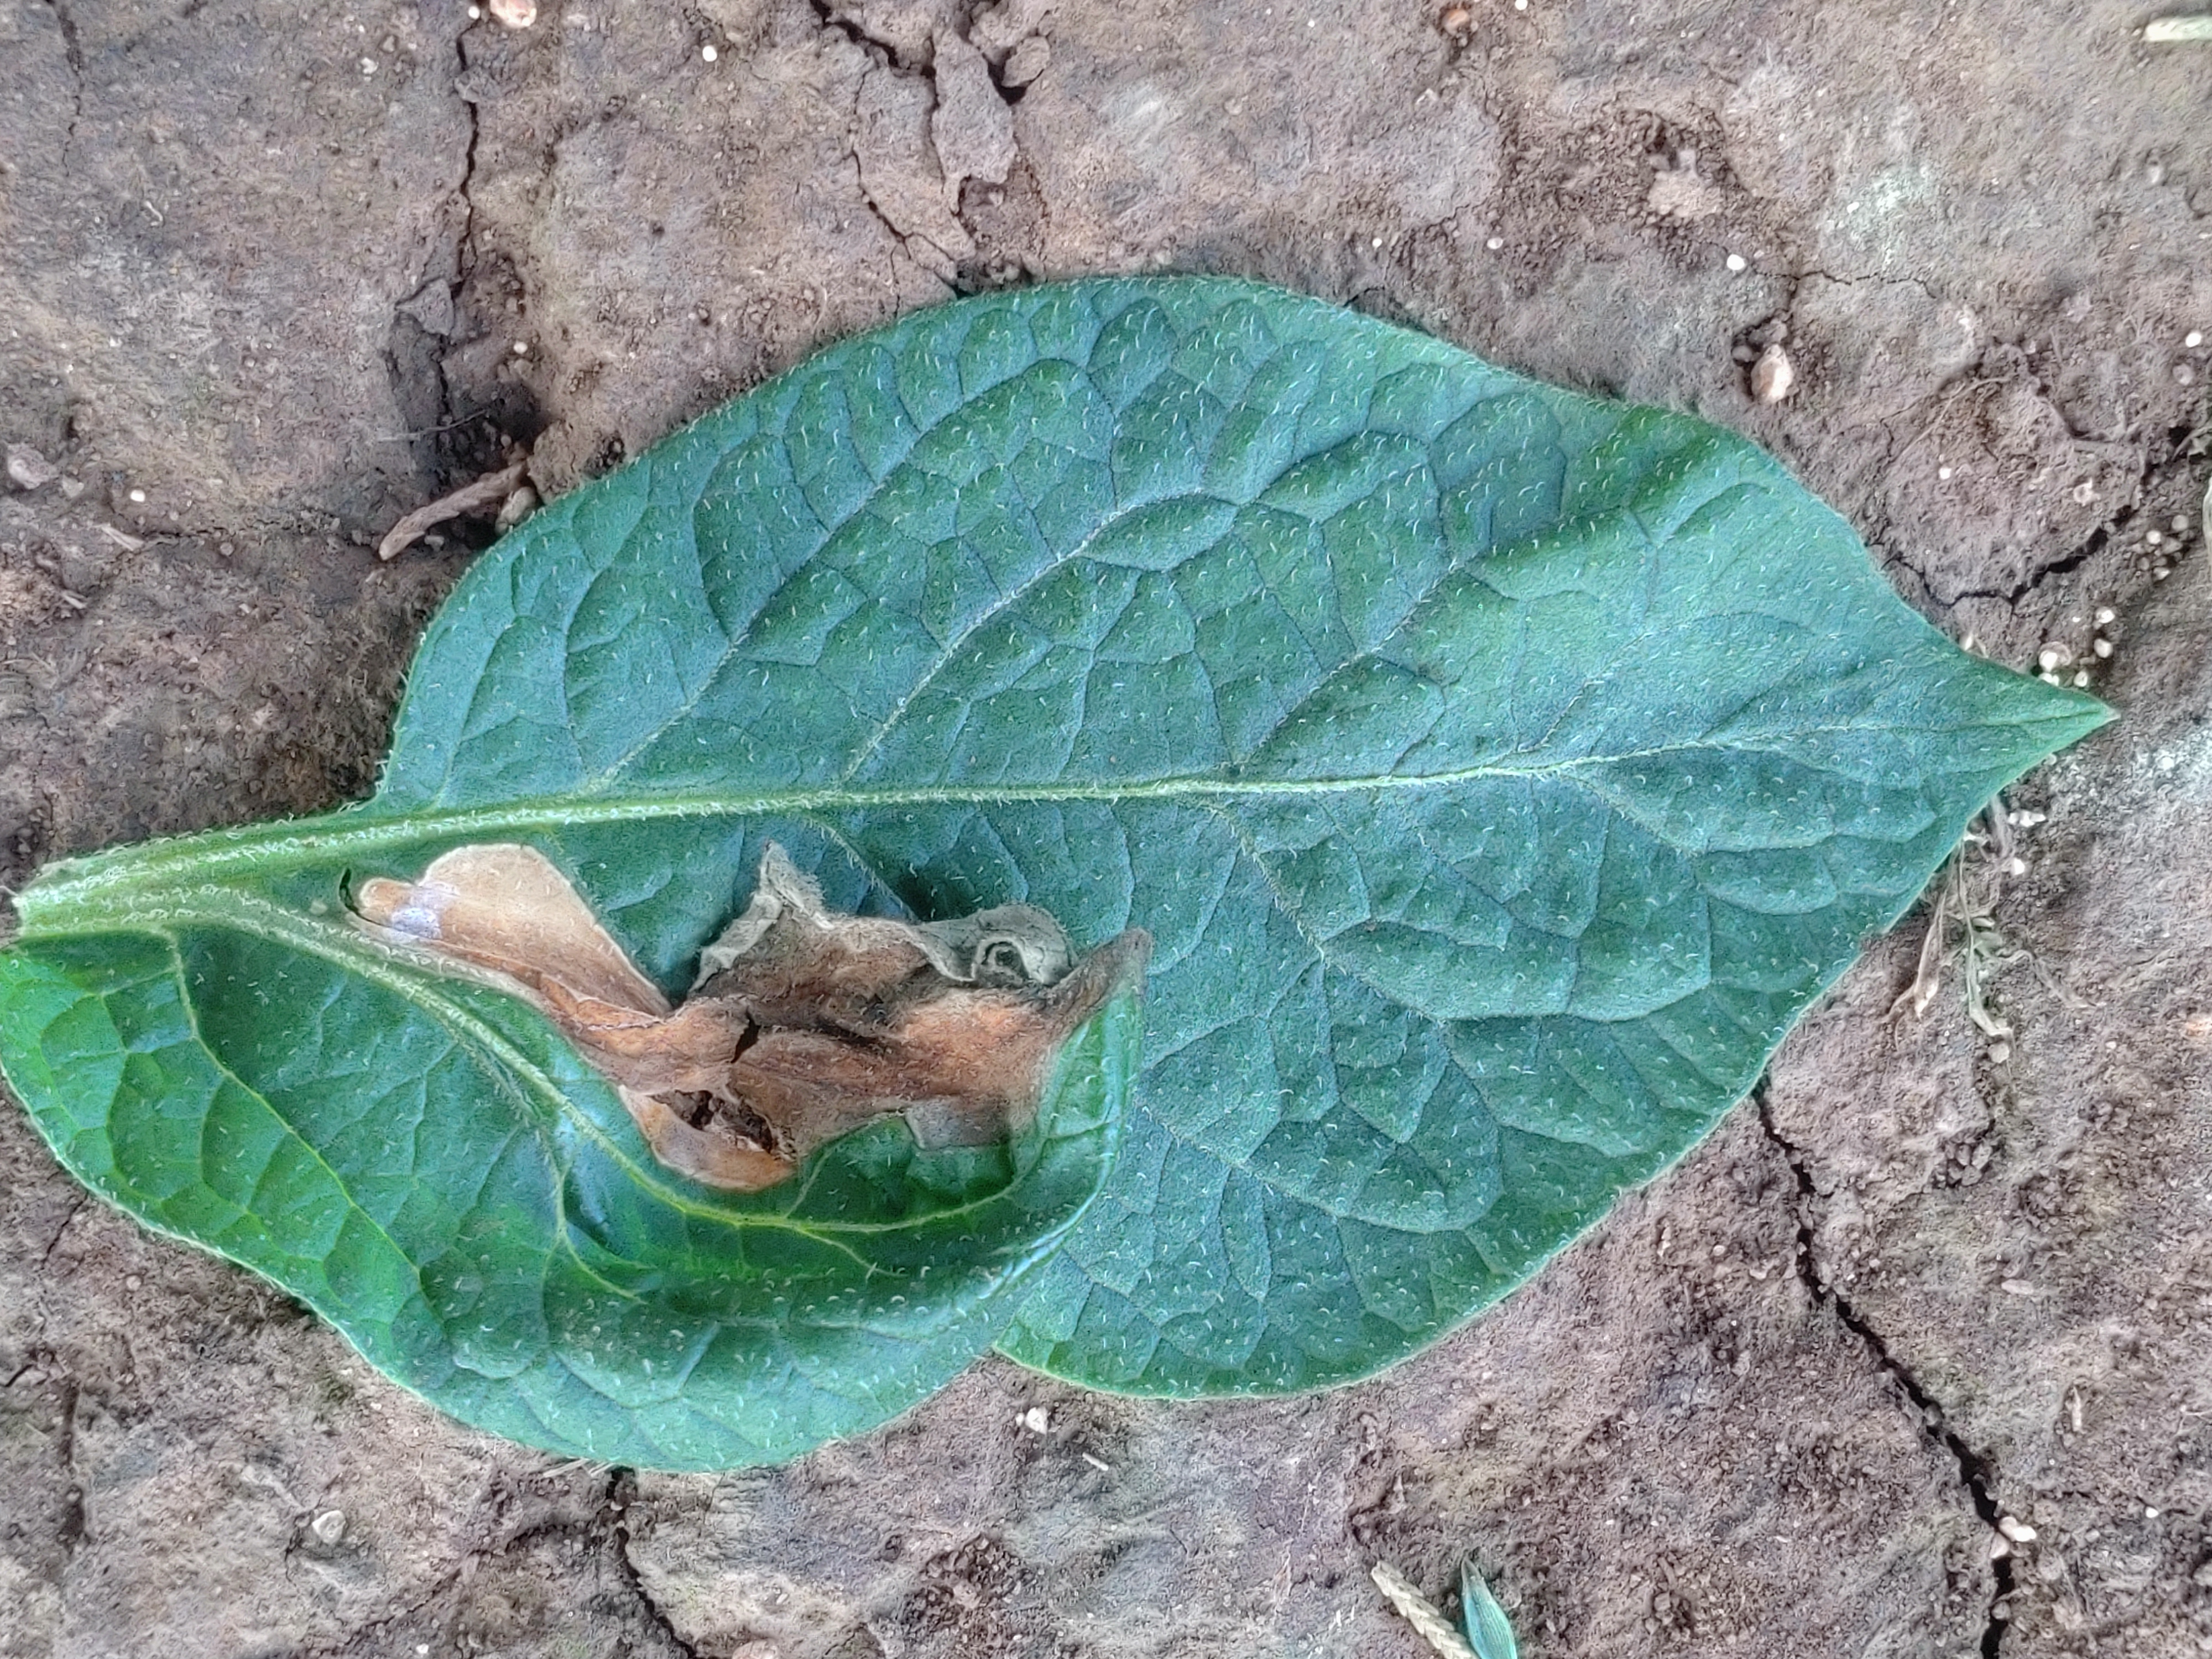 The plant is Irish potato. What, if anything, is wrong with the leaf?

early blight
